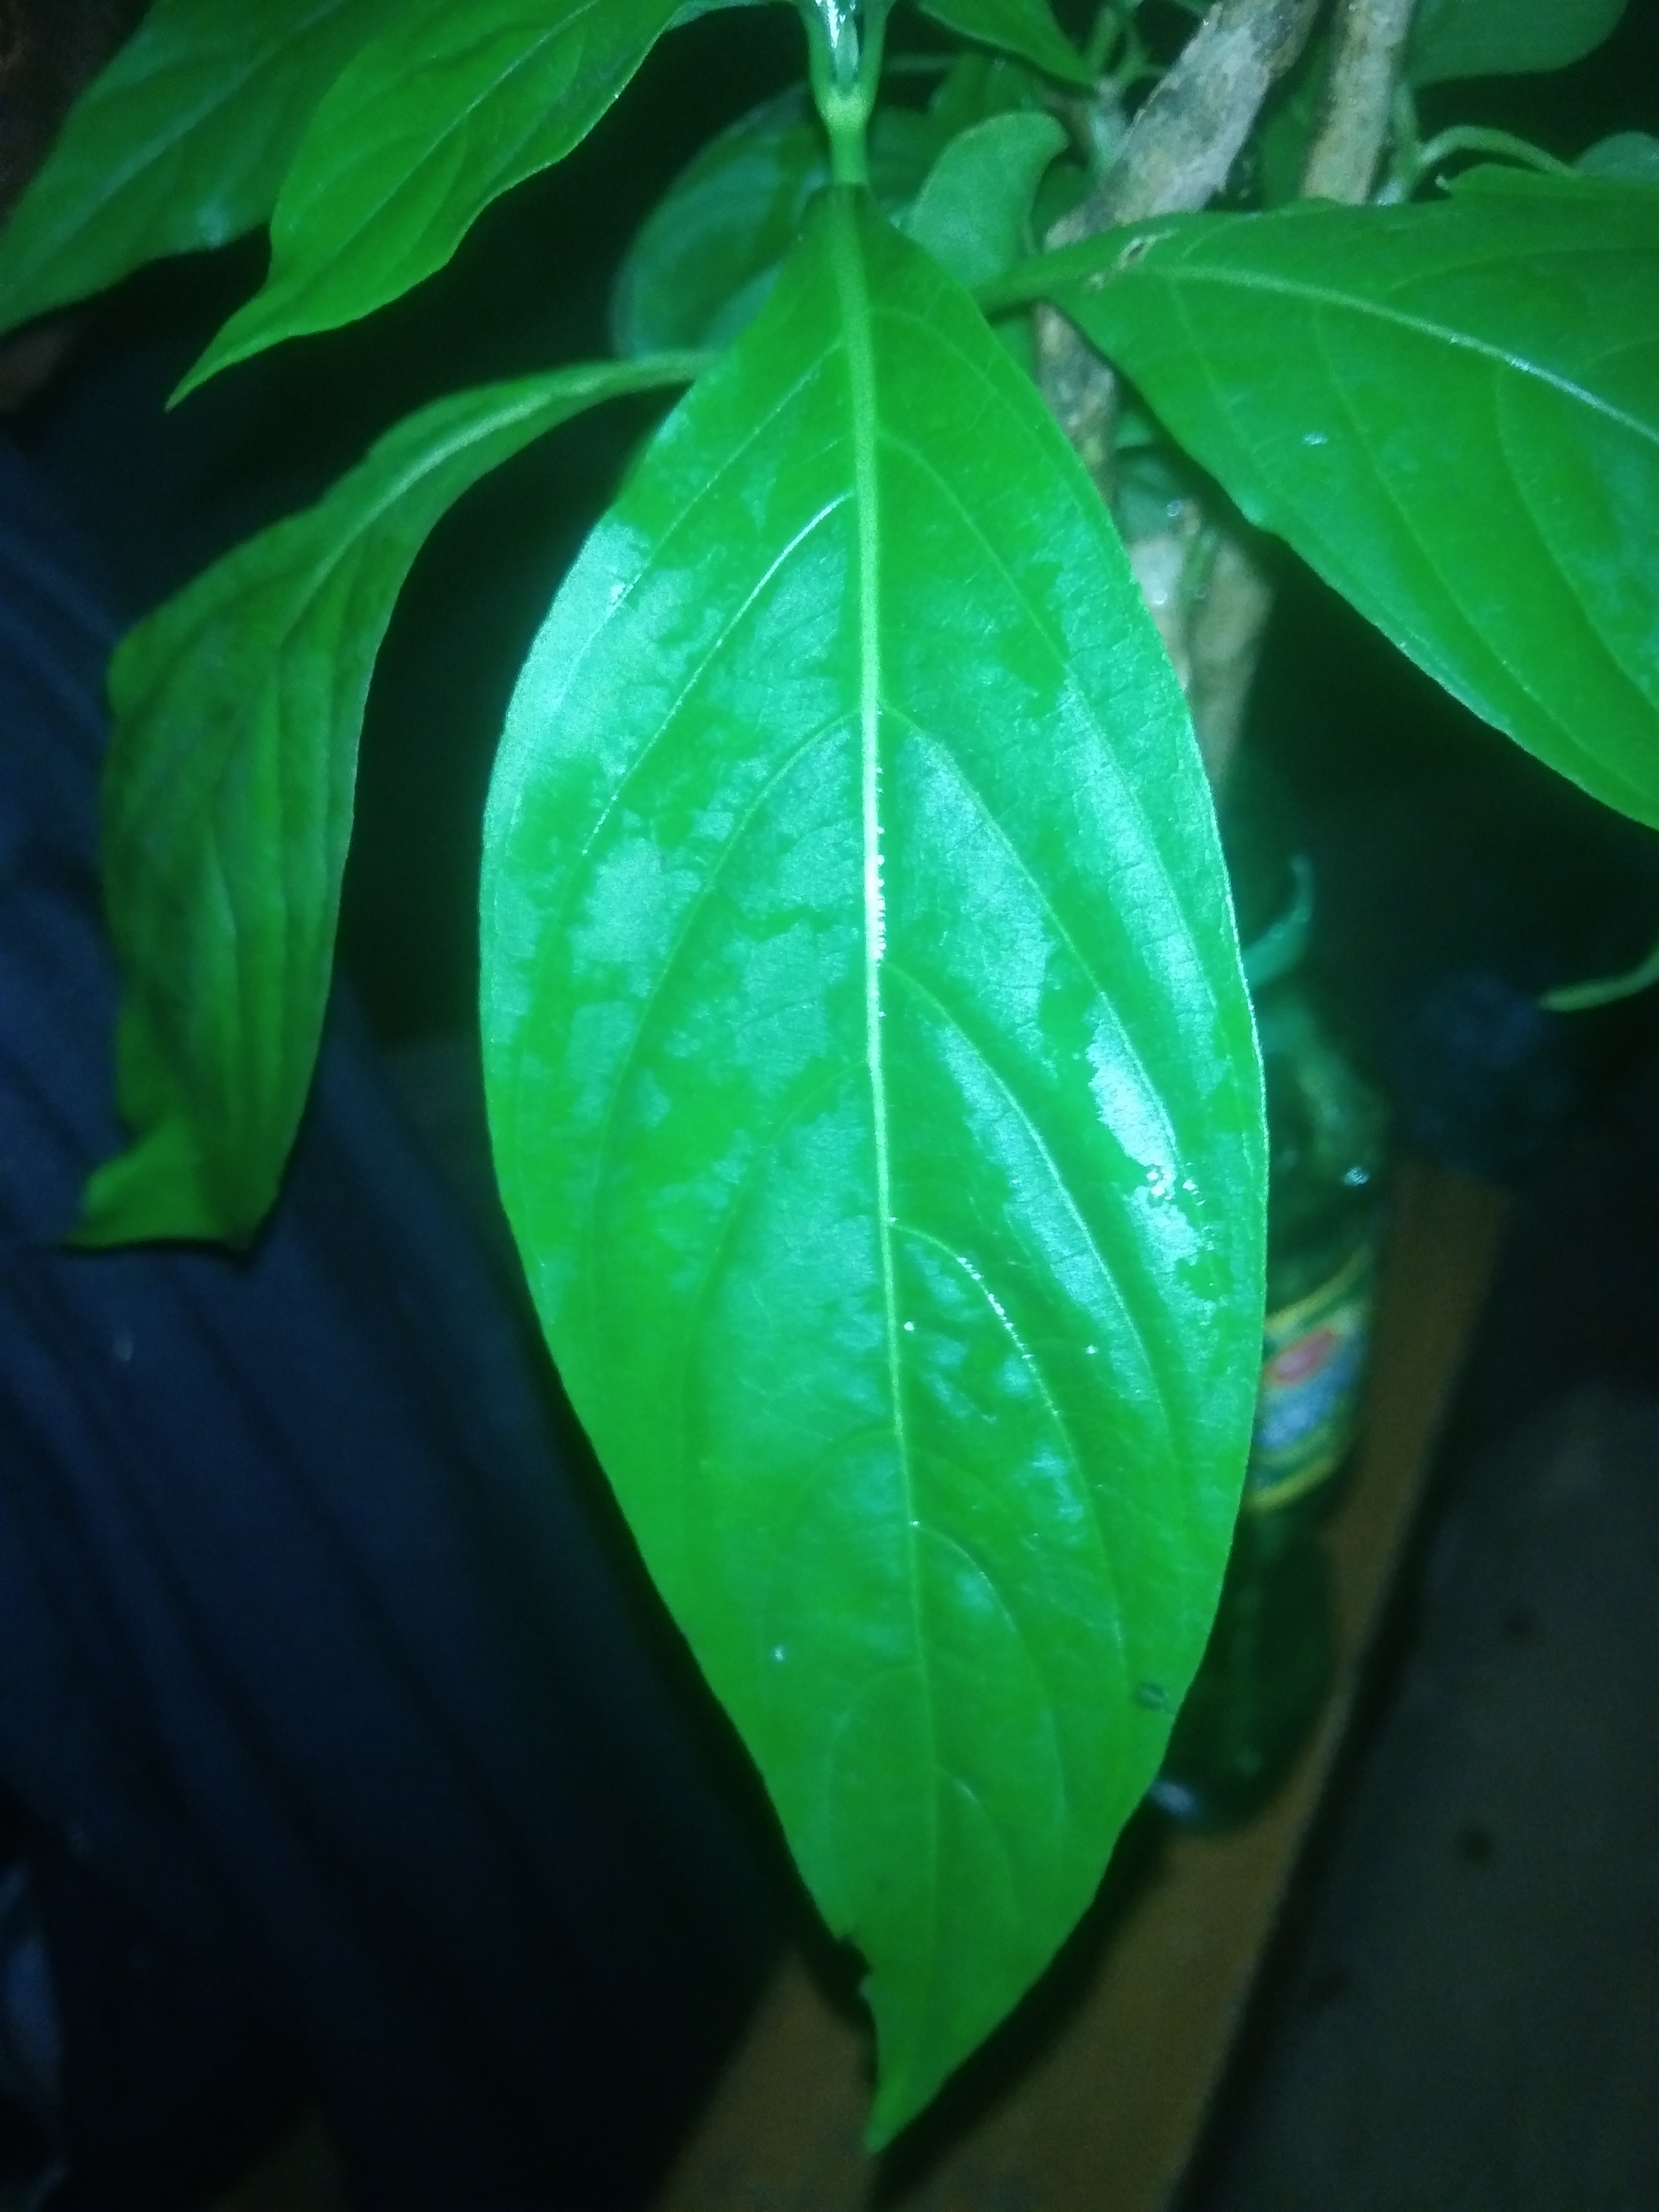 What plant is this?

vasaka
